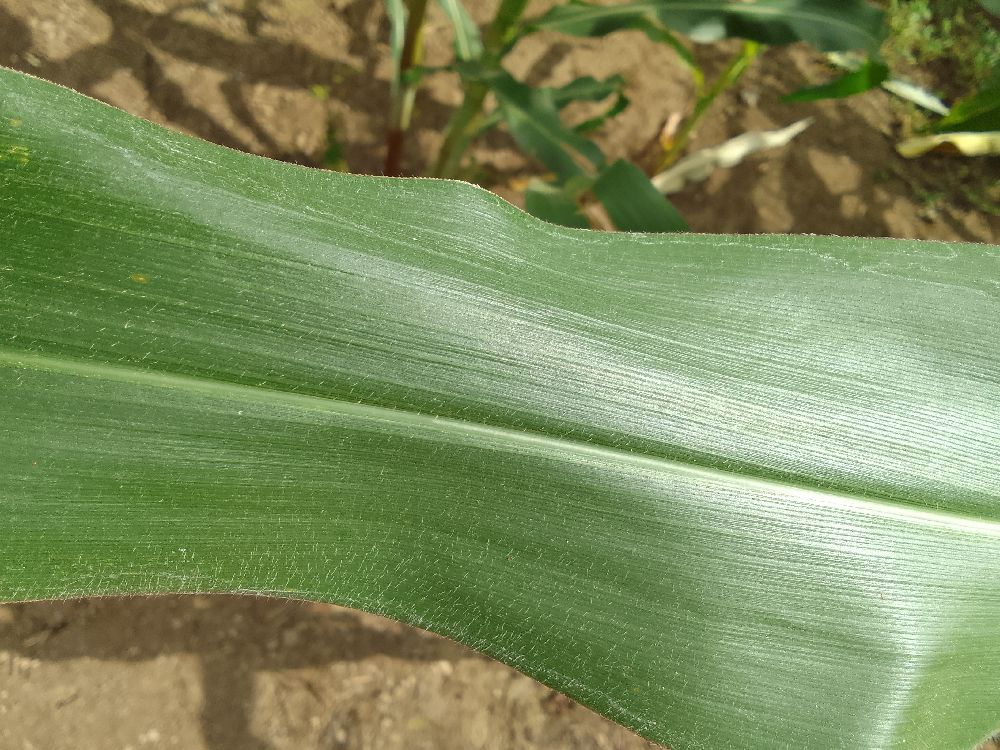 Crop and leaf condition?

maize, healthy
